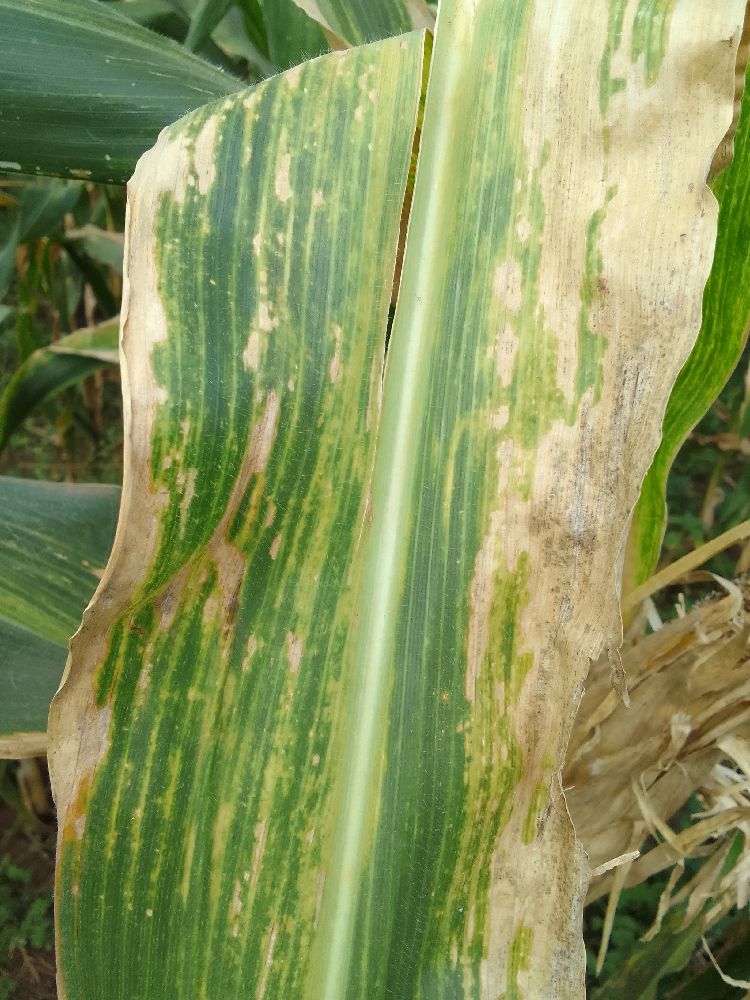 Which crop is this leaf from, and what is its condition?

maize, maize lethal necrosis
